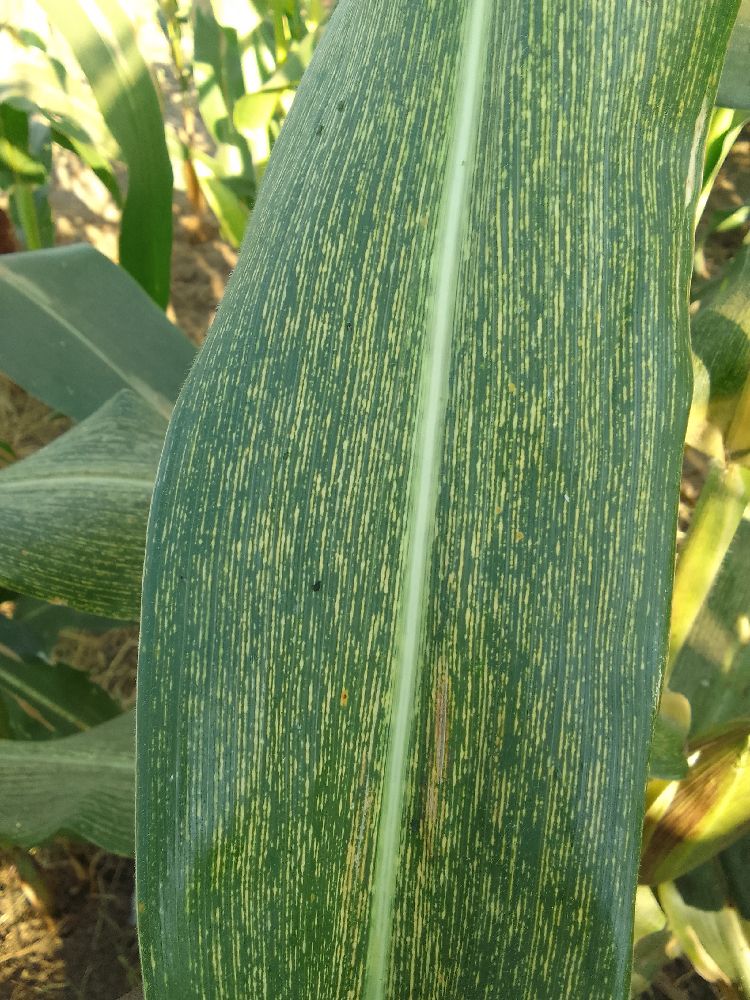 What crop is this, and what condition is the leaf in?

maize, maize streak virus
